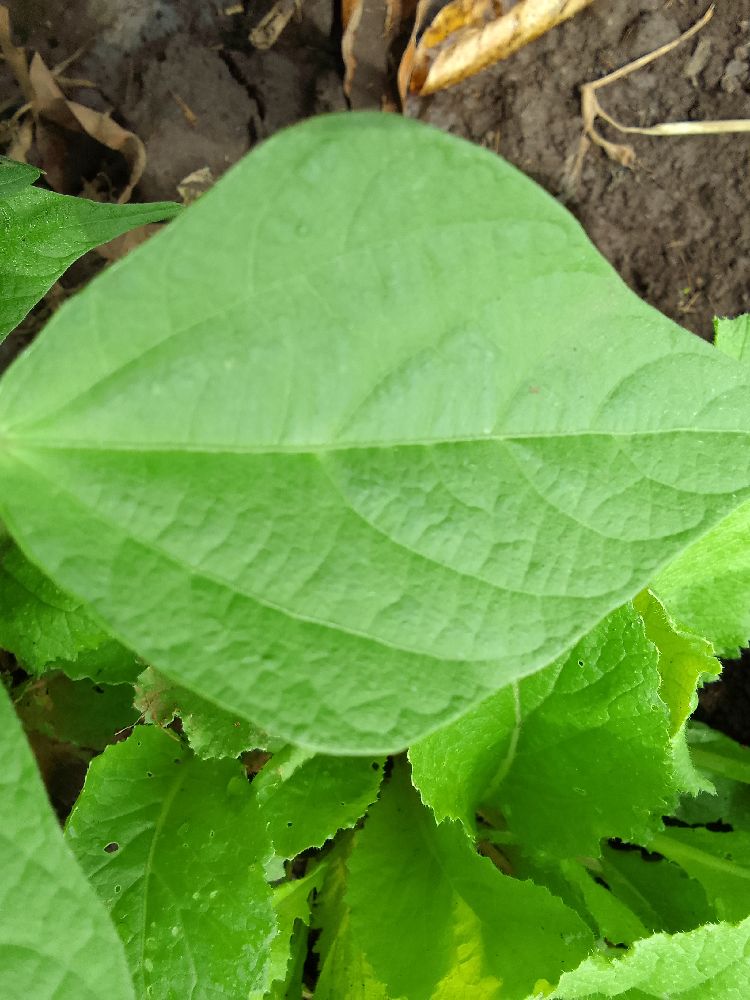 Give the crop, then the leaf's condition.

common bean, healthy
